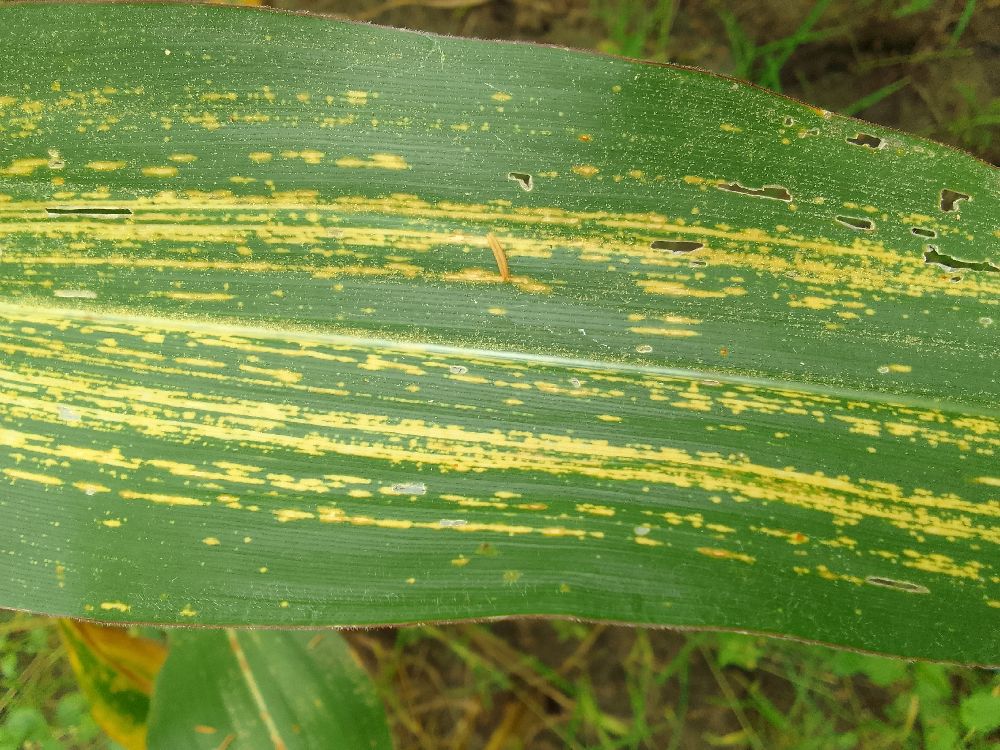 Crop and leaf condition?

maize, maize streak virus
